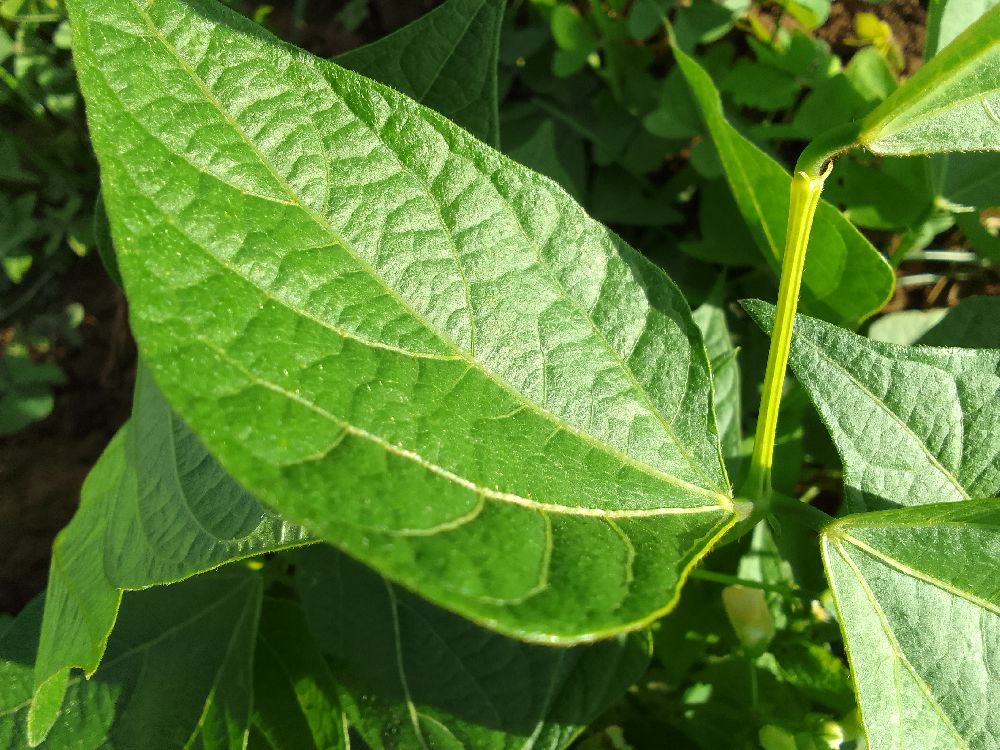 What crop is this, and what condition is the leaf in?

common bean, healthy
